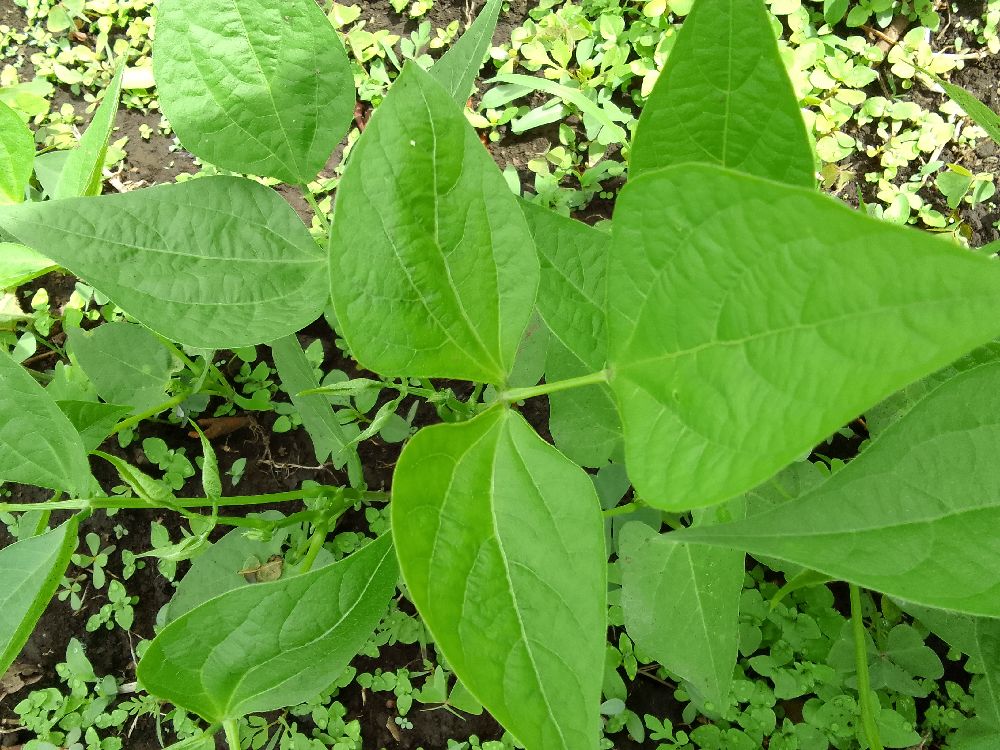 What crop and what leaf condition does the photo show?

common bean, healthy
